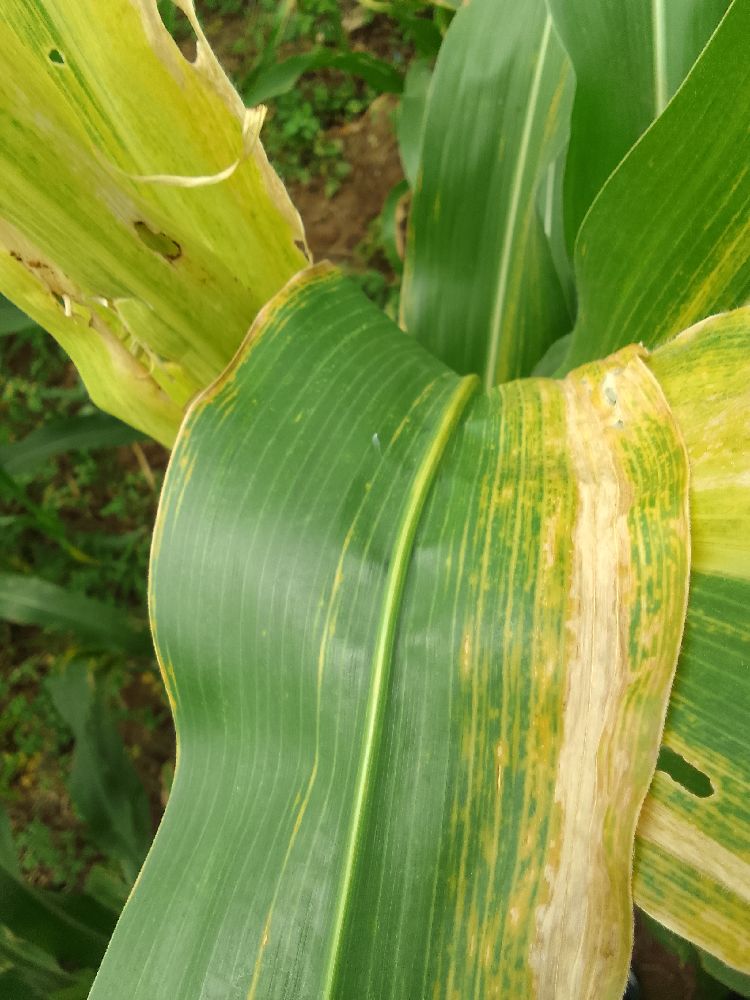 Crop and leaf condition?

maize, maize lethal necrosis
